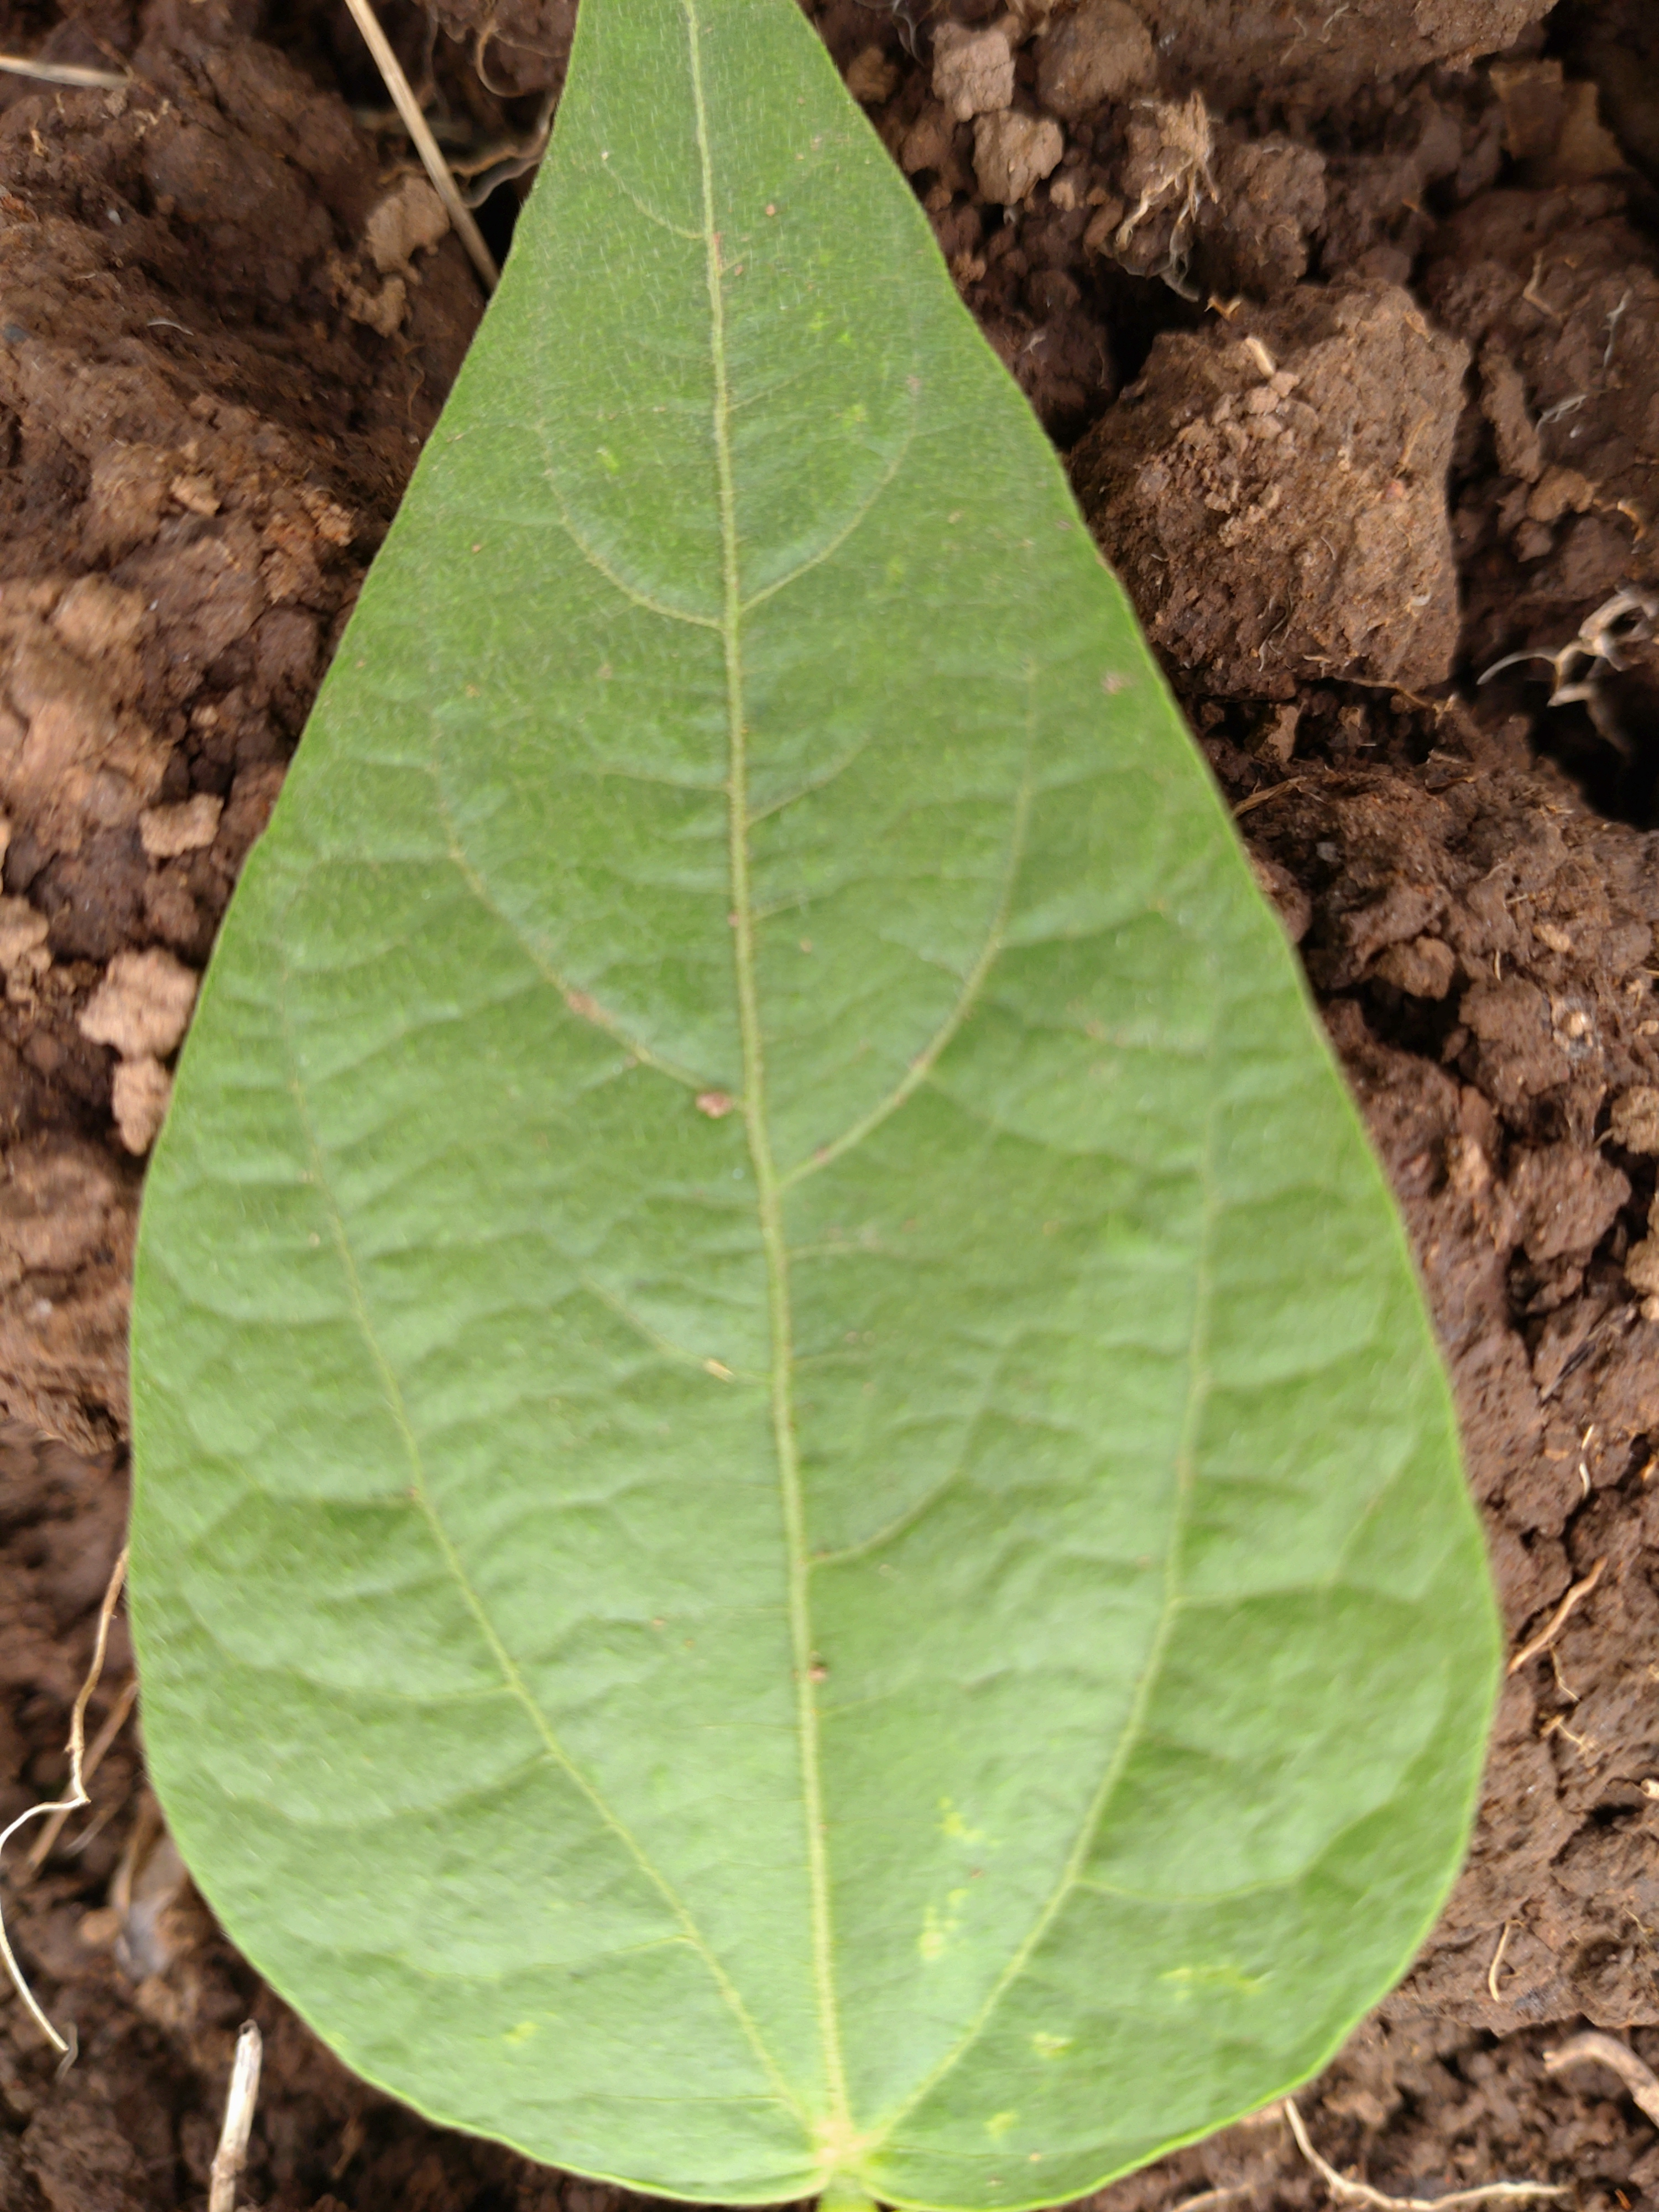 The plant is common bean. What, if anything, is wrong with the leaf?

healthy
